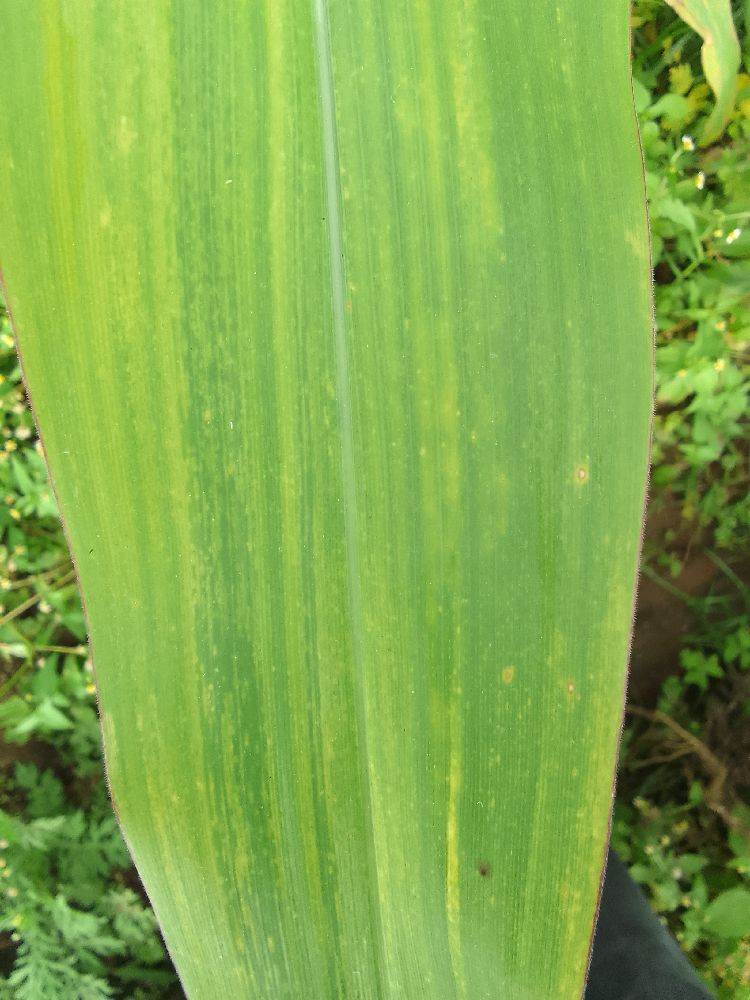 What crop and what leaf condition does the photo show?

maize, maize lethal necrosis
